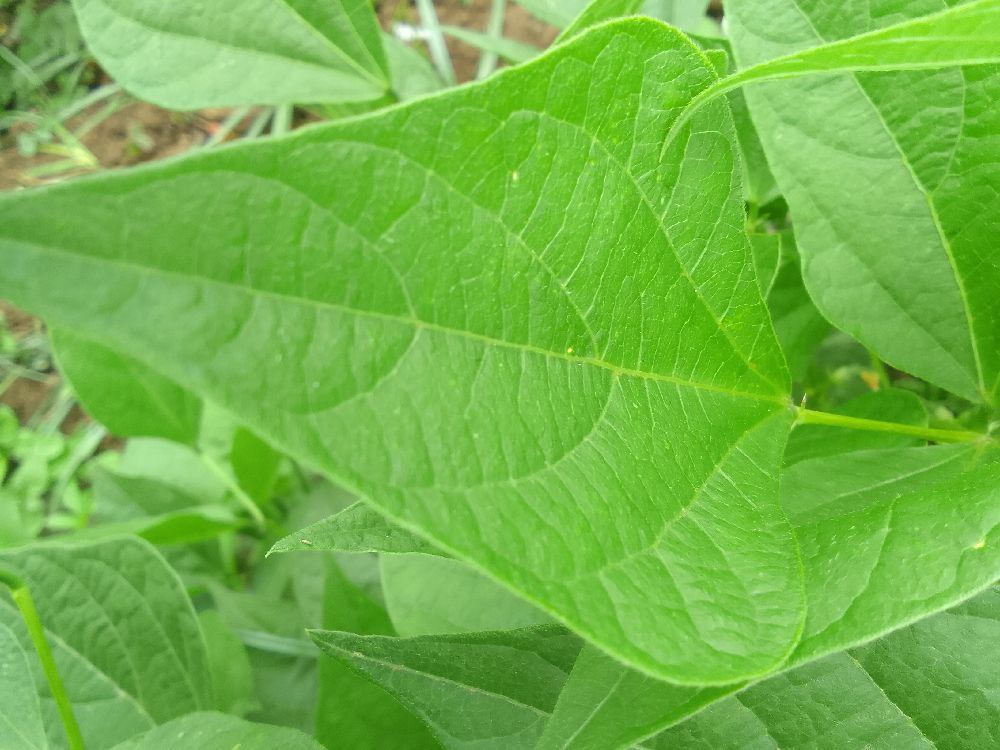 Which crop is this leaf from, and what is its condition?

common bean, healthy
